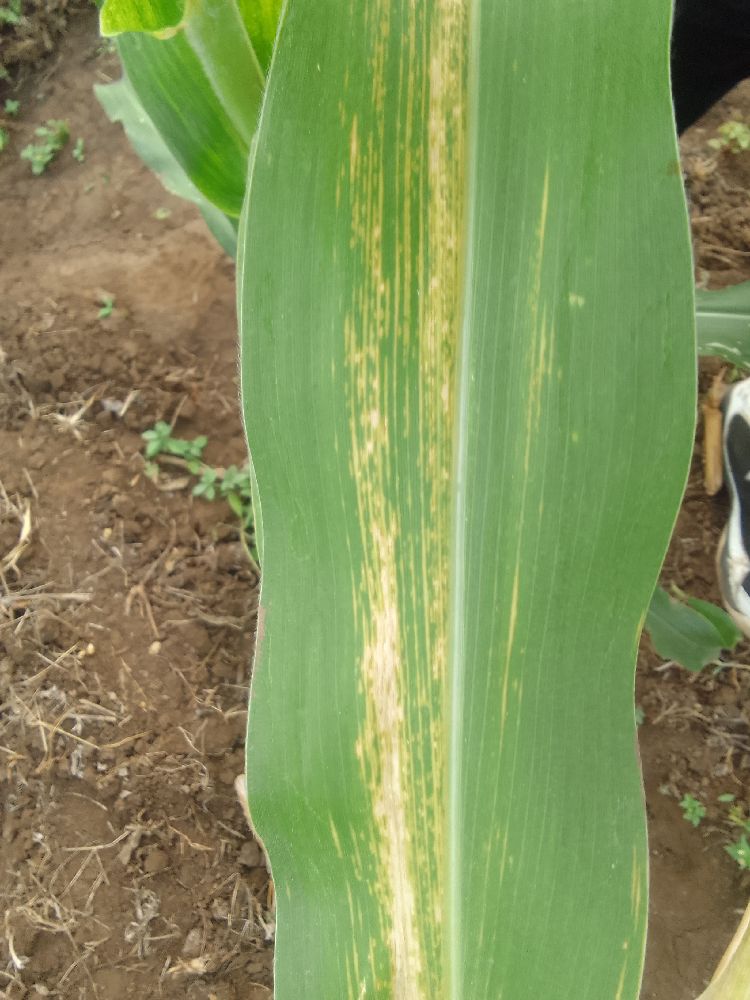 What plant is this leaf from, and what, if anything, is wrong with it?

maize, maize lethal necrosis
